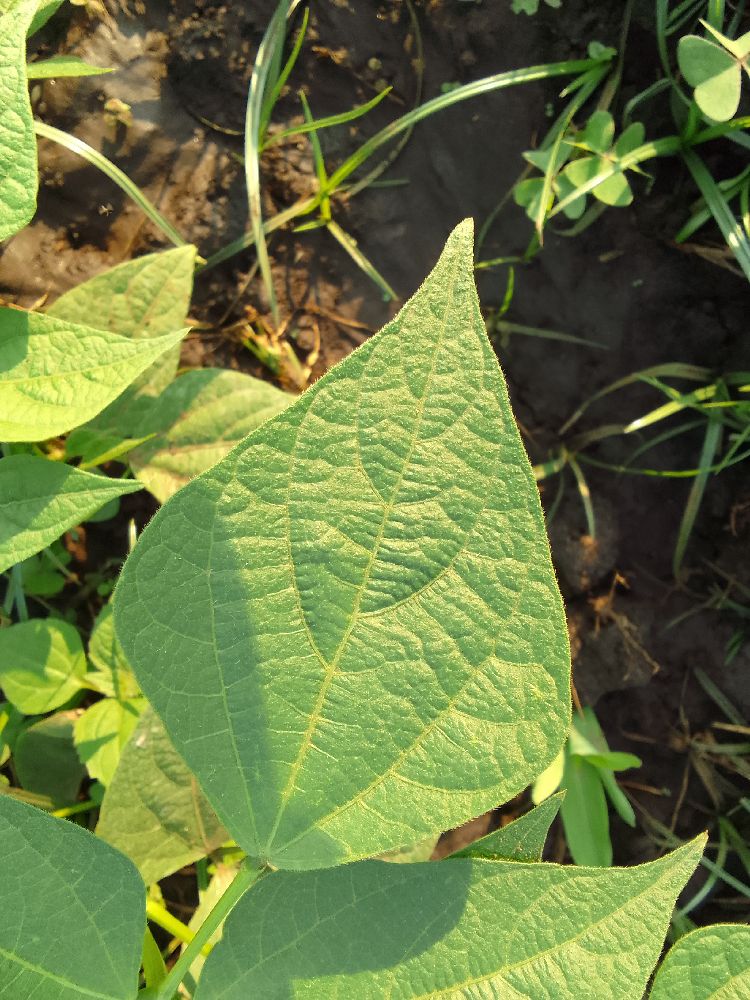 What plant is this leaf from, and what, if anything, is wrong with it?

common bean, healthy
